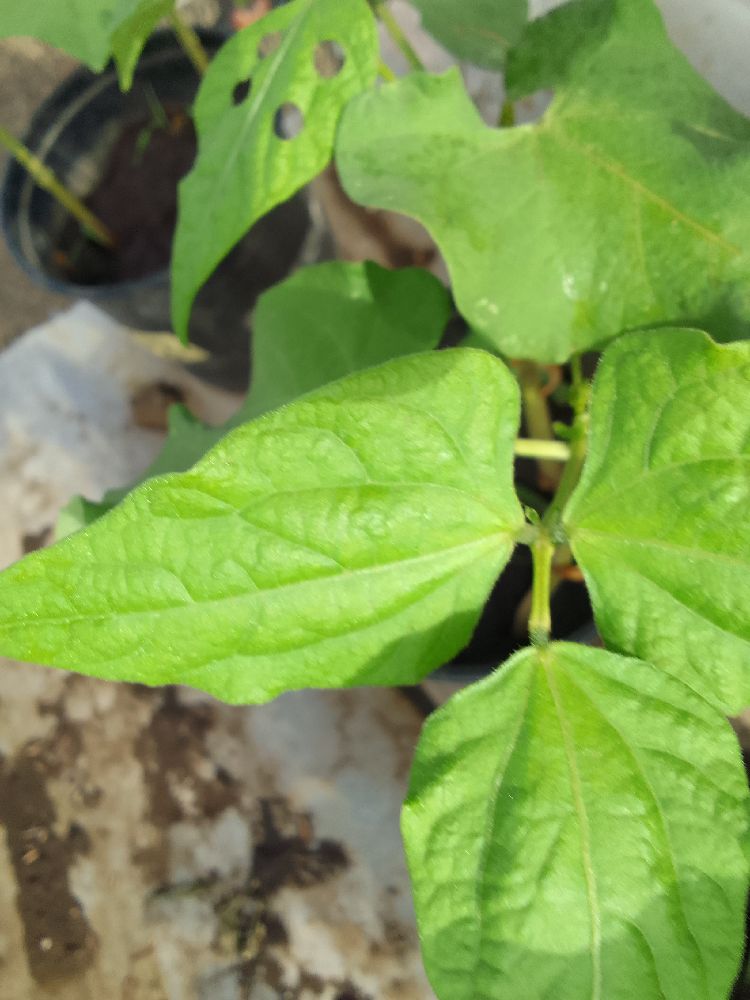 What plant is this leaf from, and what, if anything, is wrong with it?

common bean, healthy
